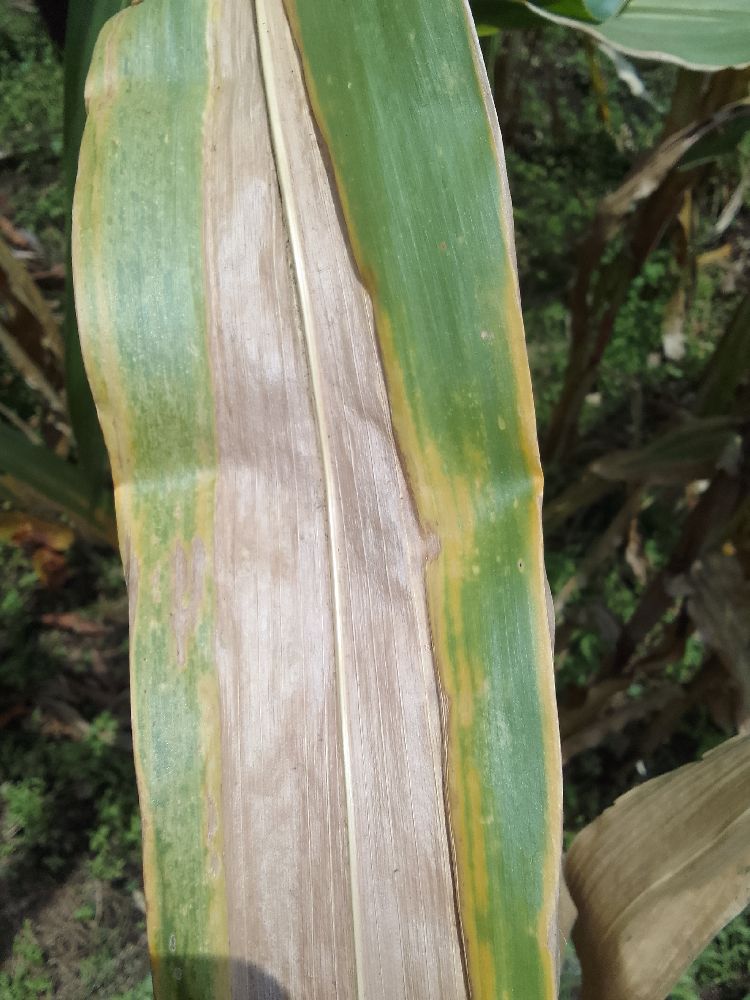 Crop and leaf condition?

maize, maize lethal necrosis
